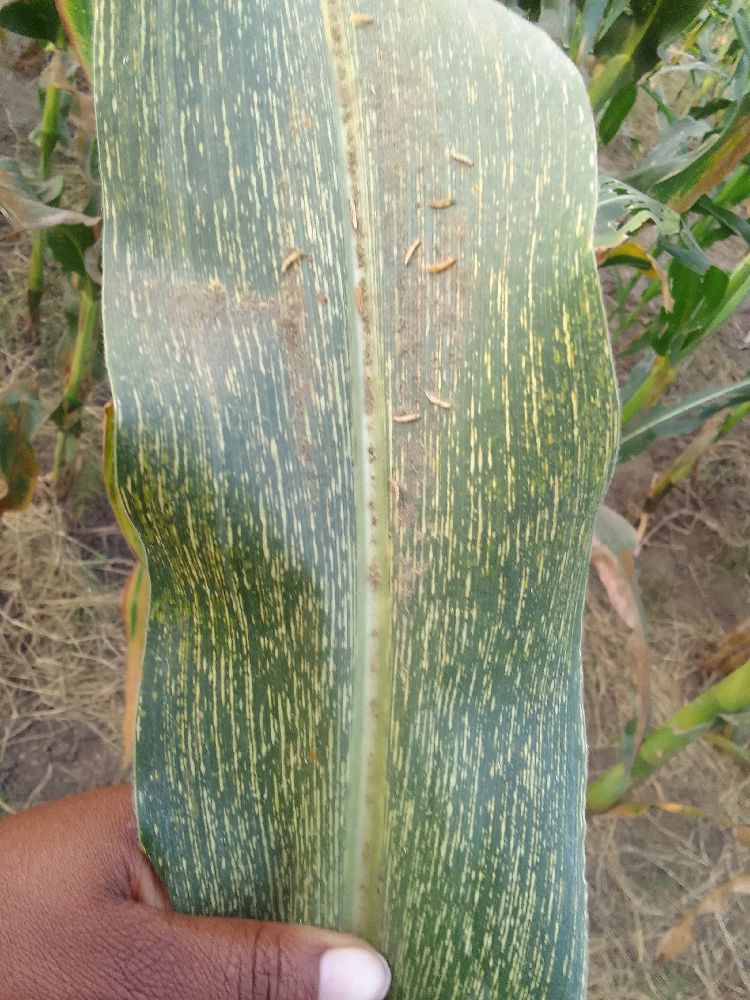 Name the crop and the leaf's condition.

maize, maize streak virus
